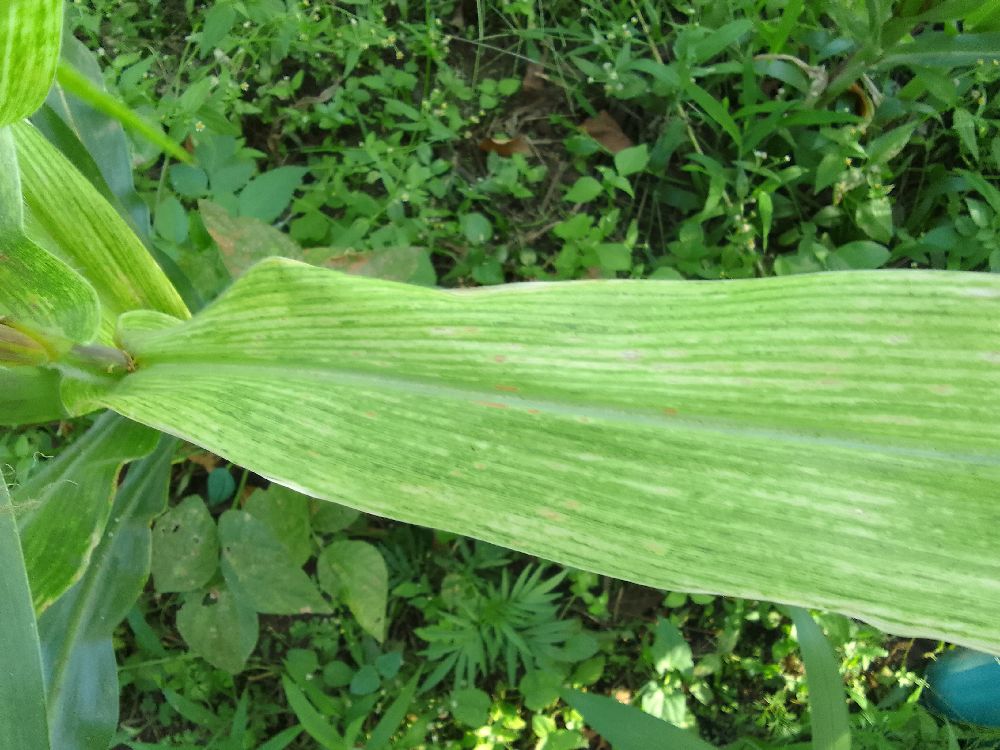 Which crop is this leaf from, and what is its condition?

maize, maize lethal necrosis
